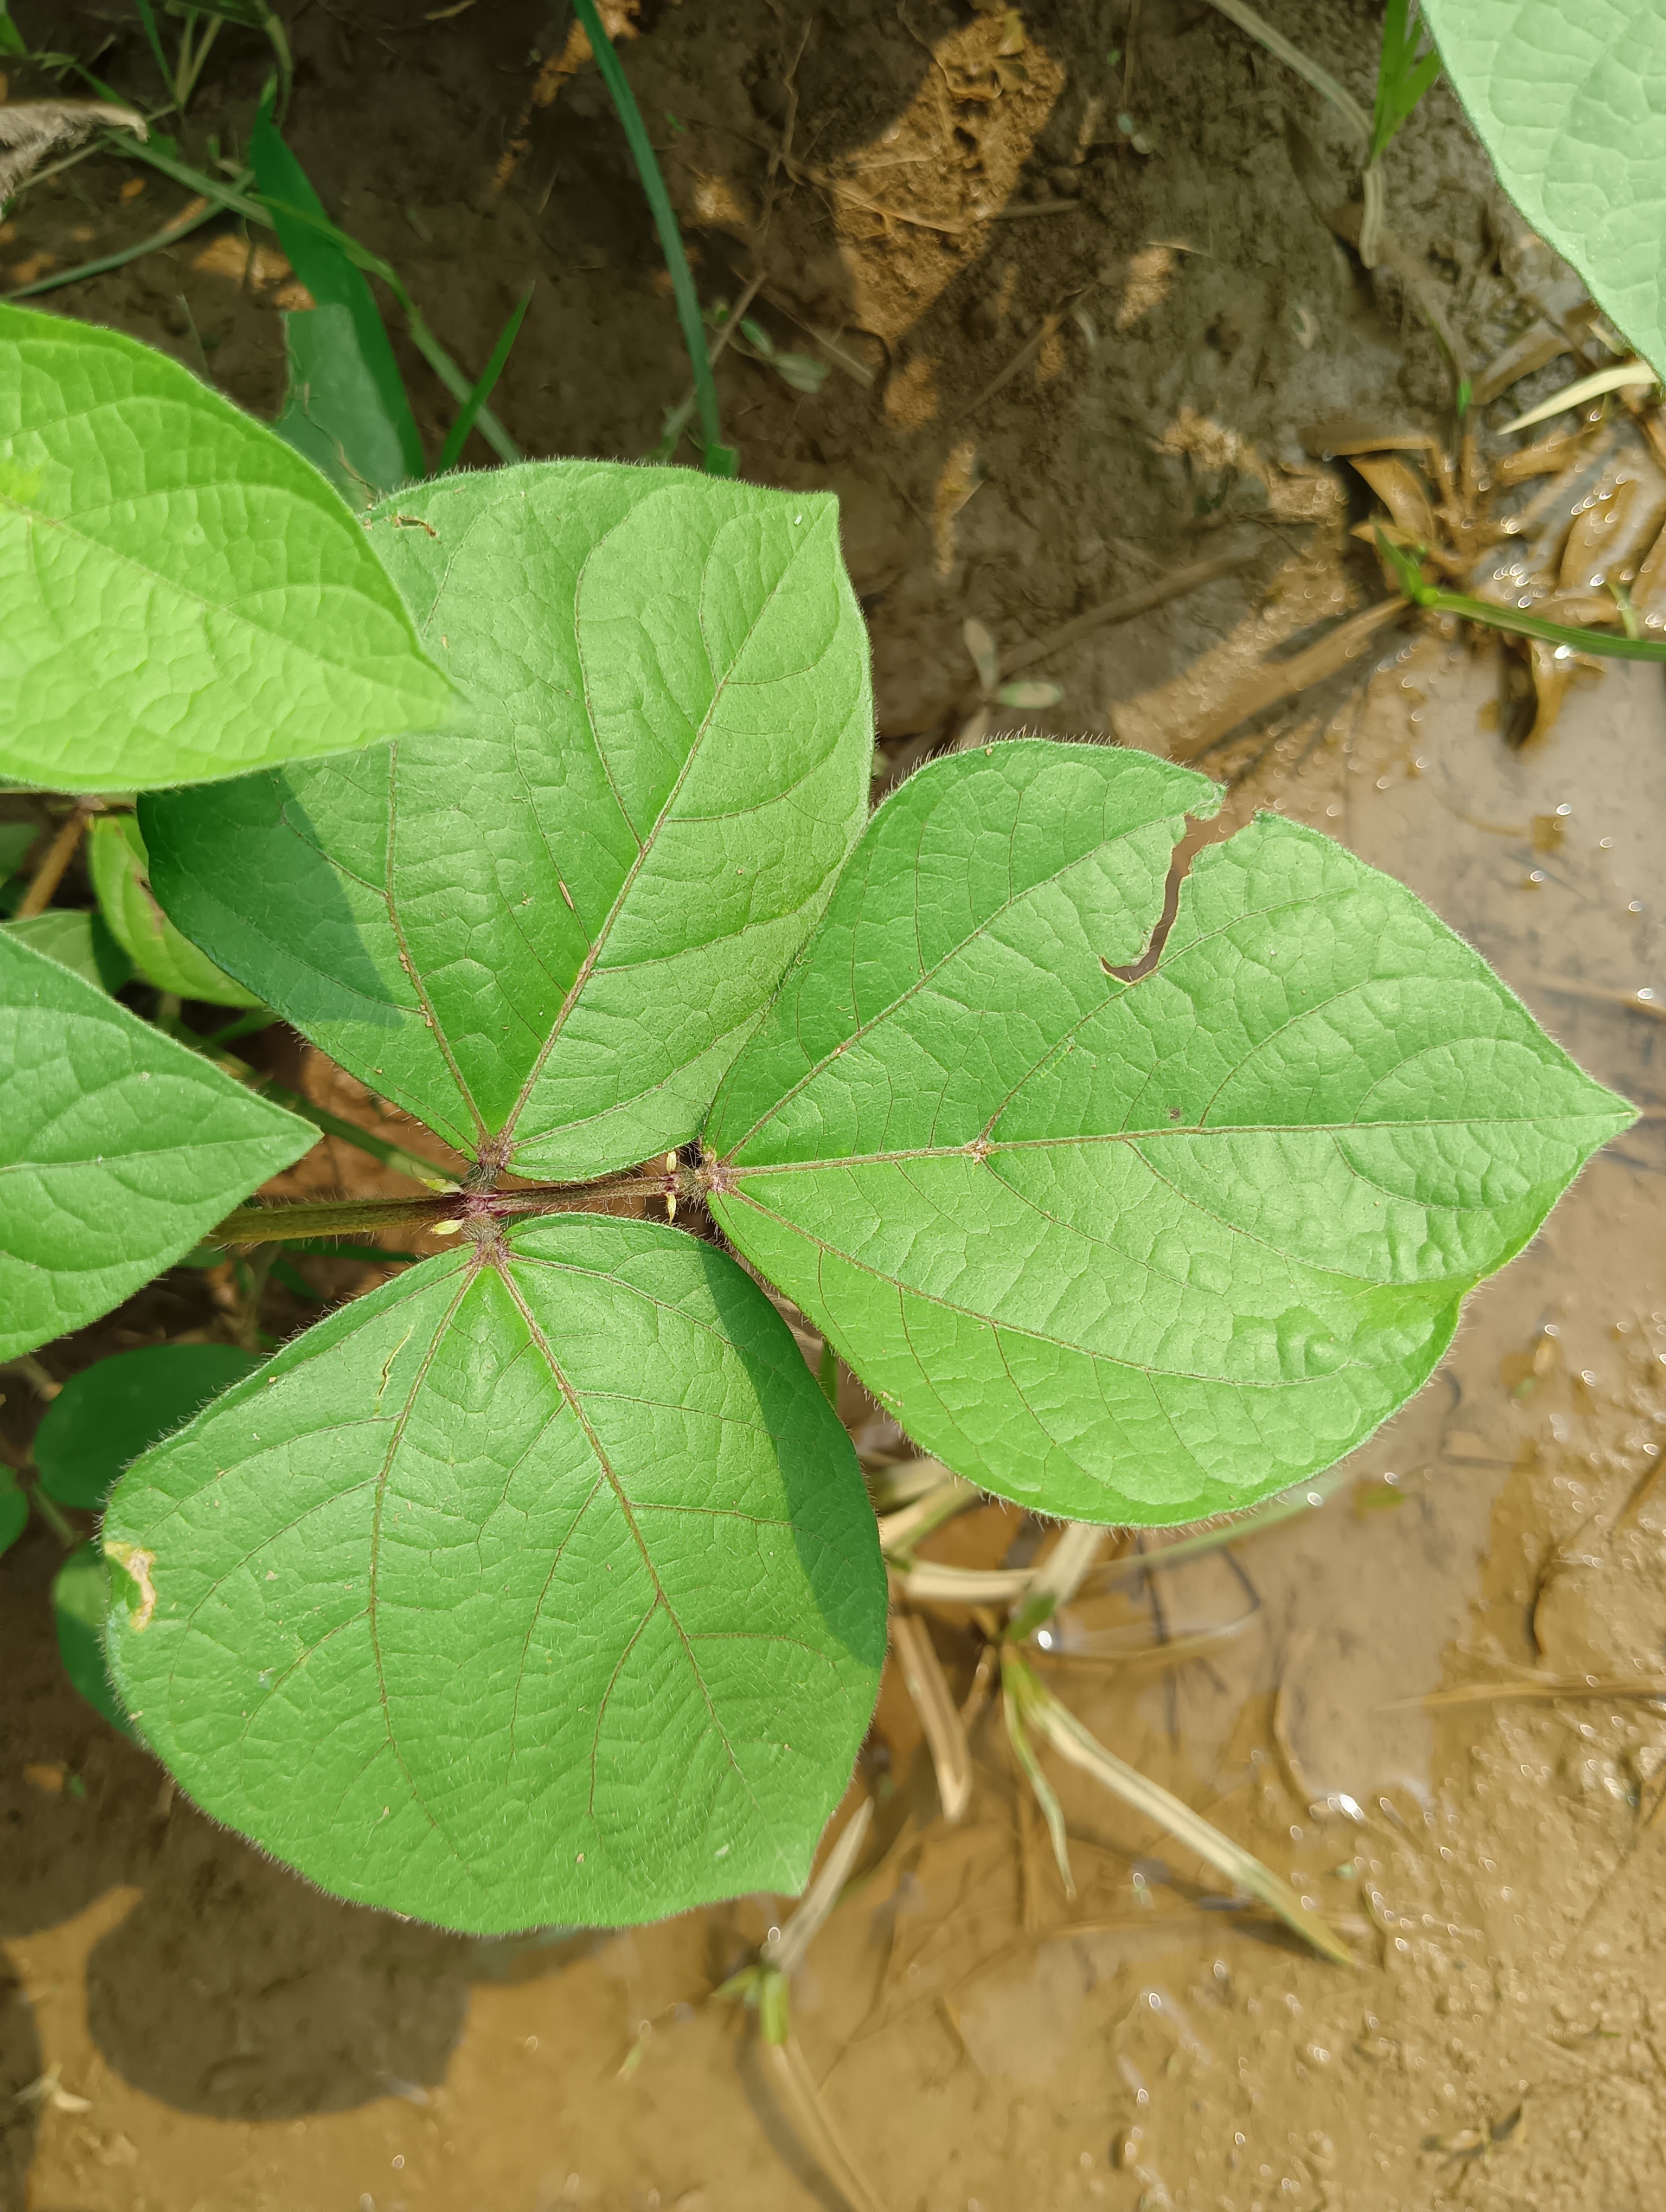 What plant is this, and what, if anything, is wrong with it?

mungbean, healthy
